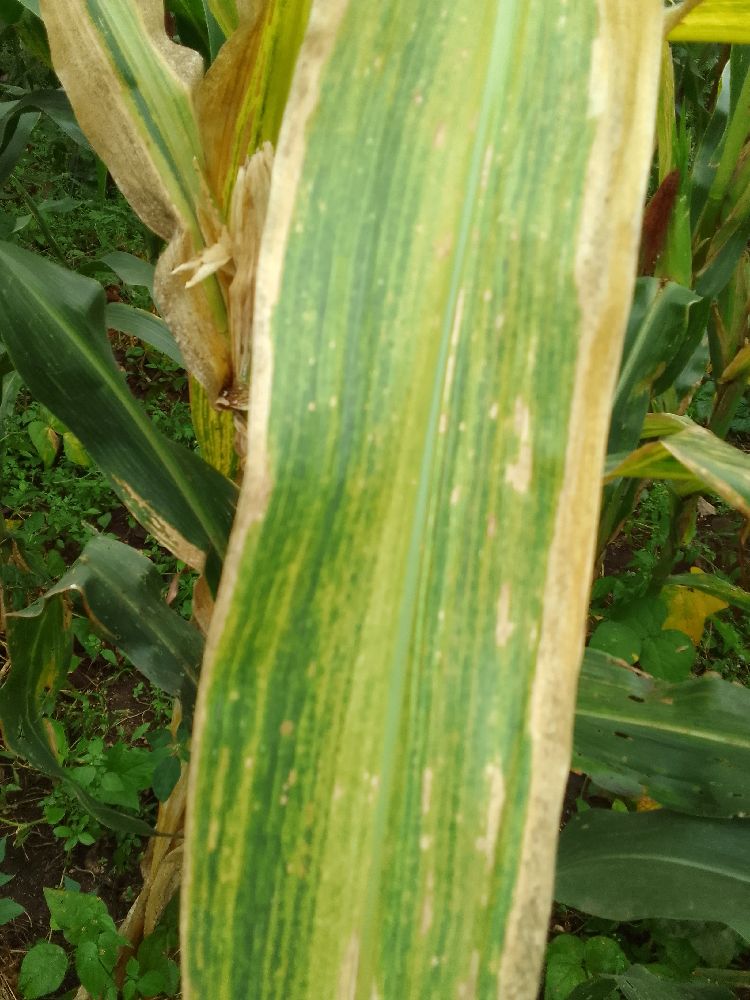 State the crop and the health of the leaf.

maize, maize lethal necrosis
